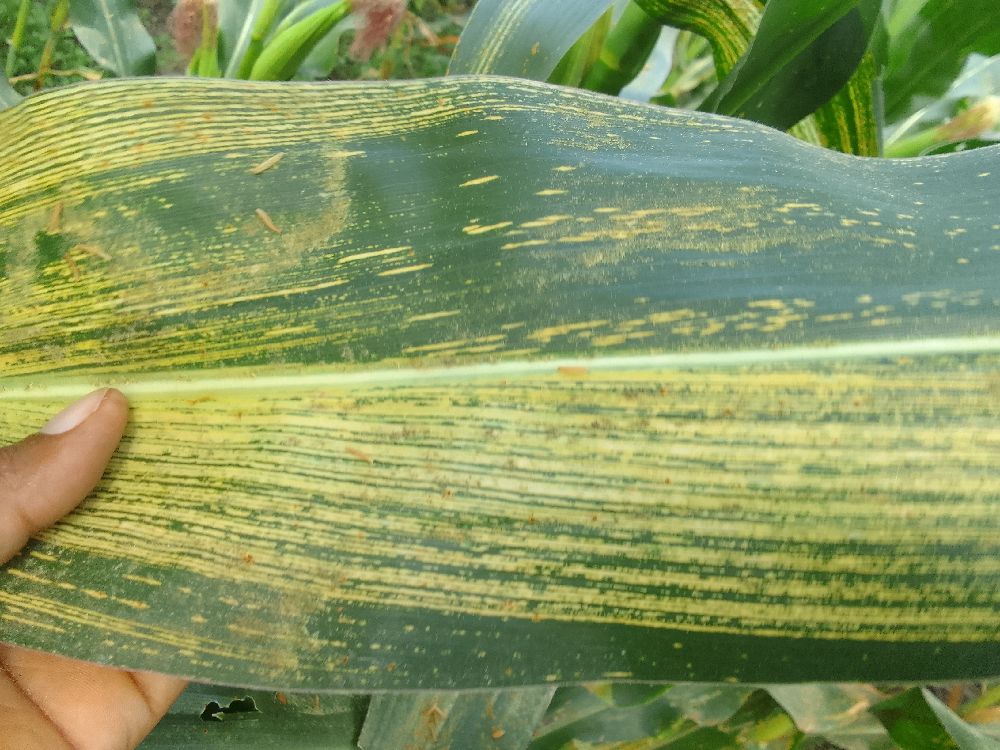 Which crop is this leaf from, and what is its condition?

maize, maize streak virus
